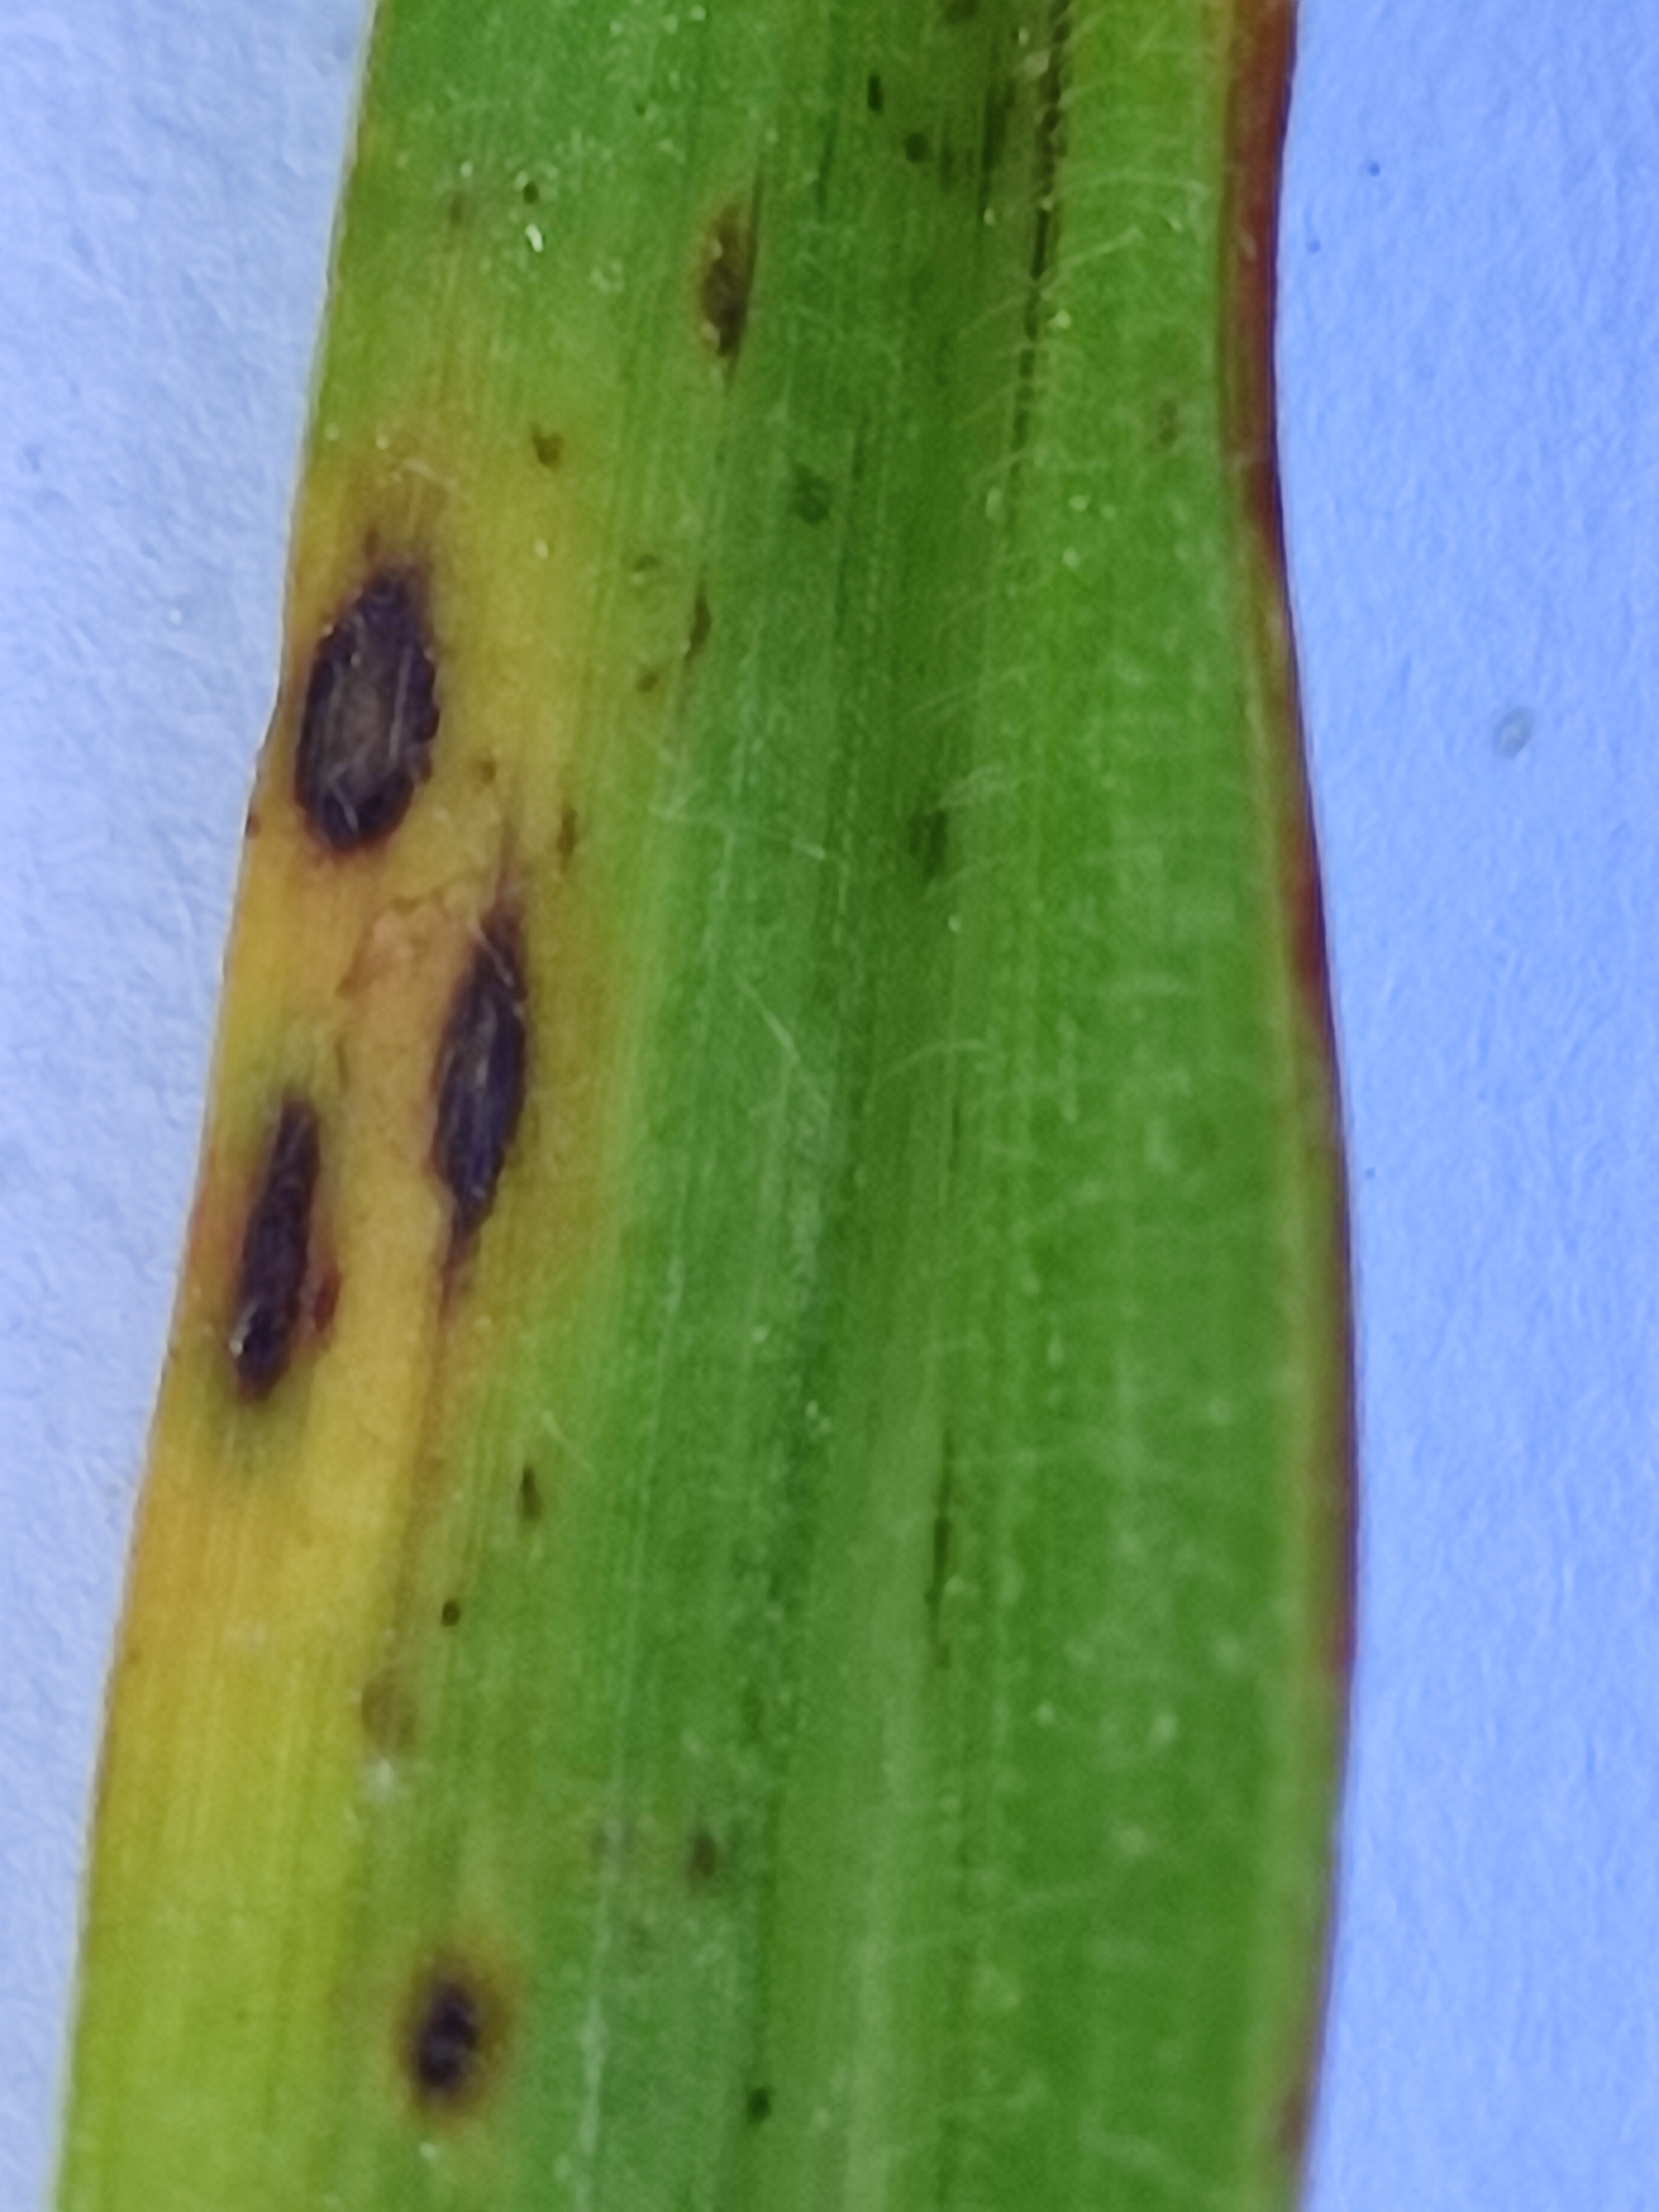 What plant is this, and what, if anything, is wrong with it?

pearl millet, pyricularia sp.
